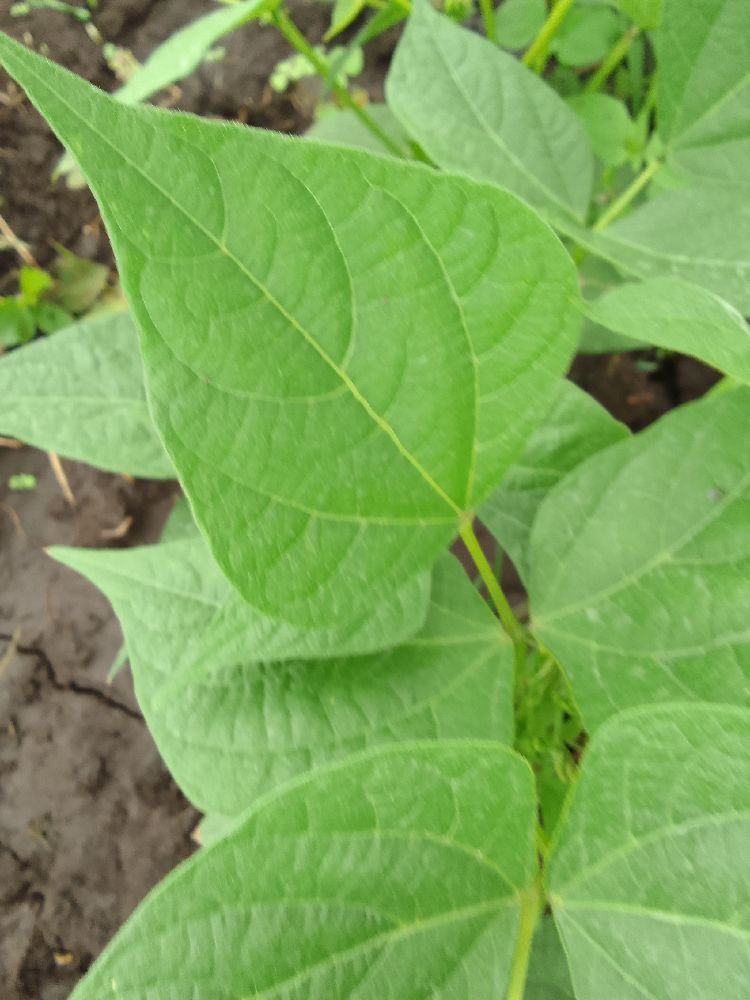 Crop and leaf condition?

common bean, healthy
